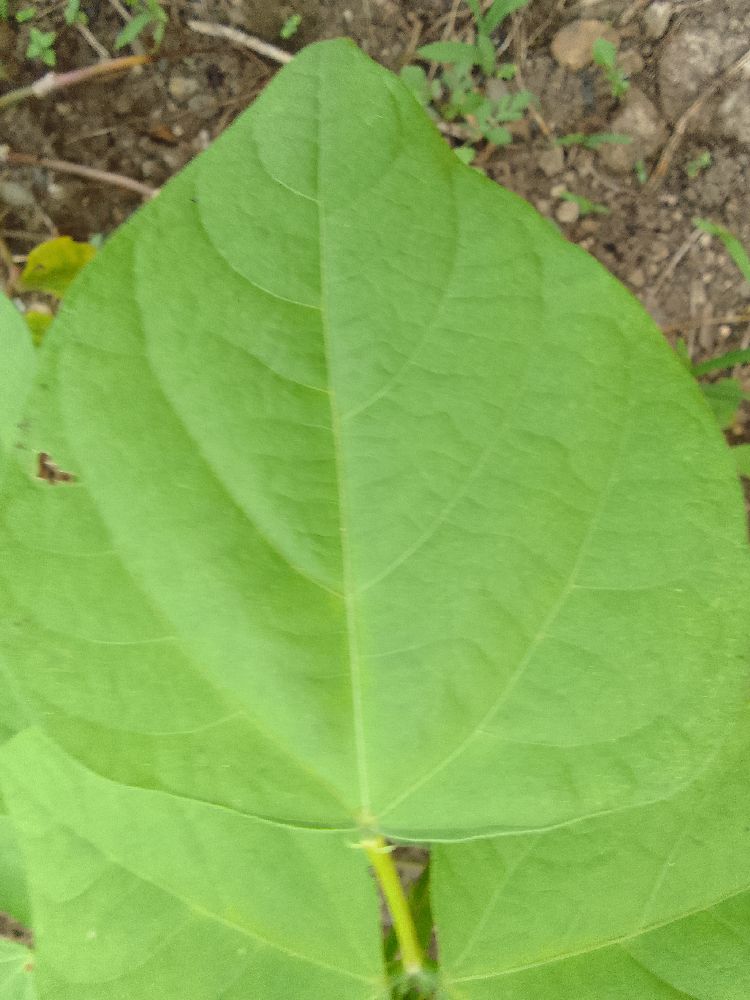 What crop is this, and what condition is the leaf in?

common bean, healthy
